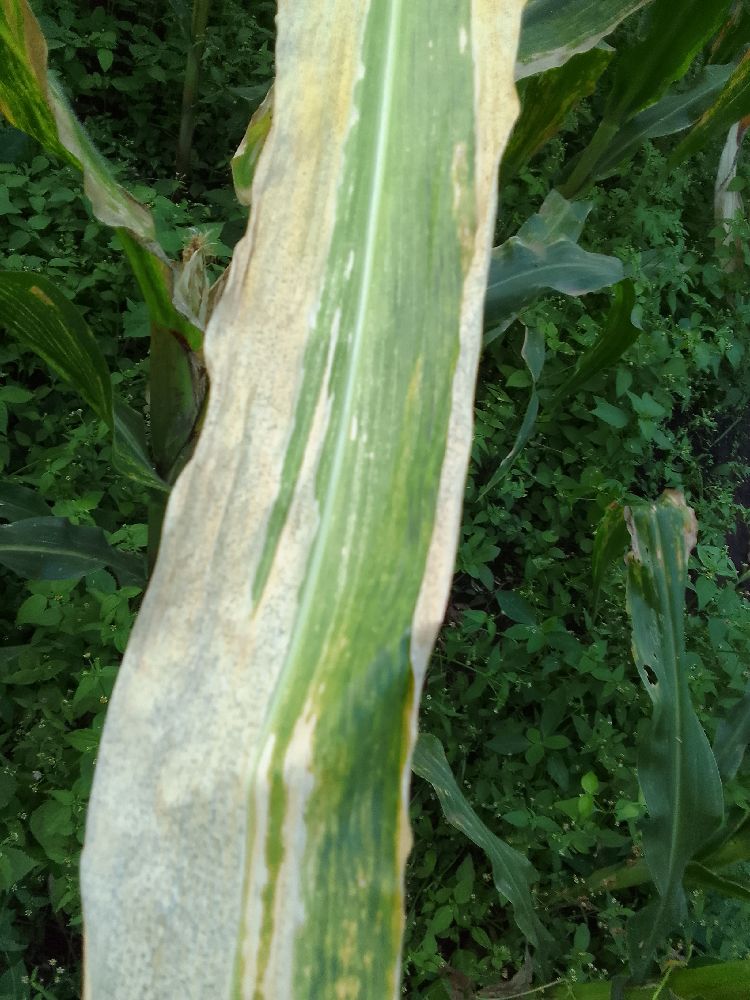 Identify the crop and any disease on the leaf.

maize, maize lethal necrosis
